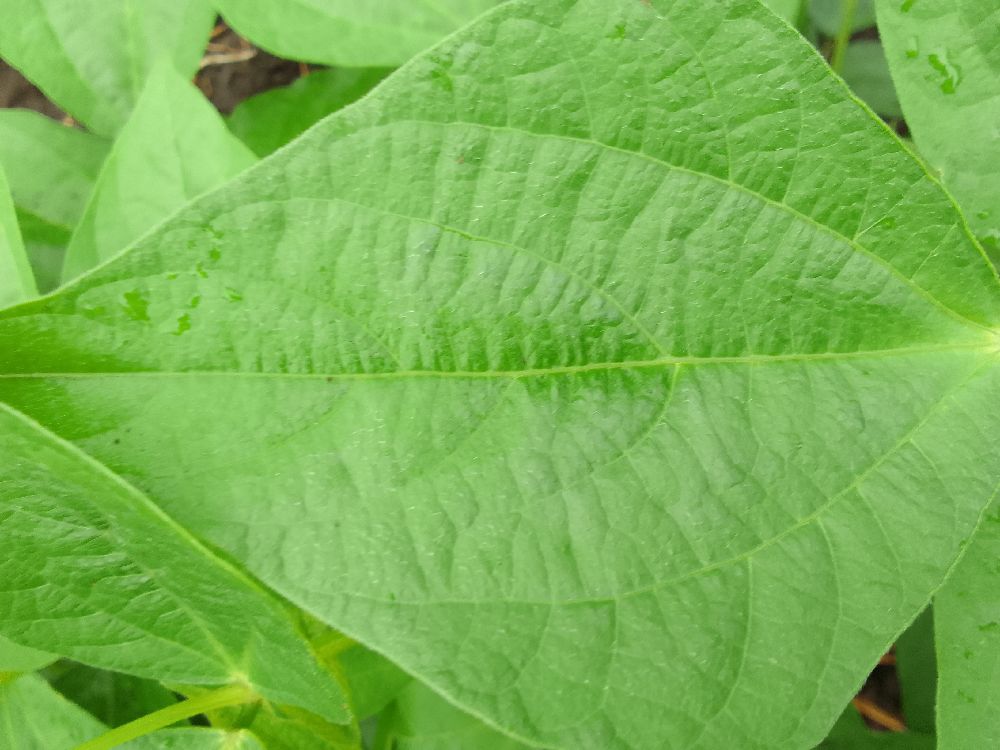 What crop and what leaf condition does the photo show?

common bean, healthy
